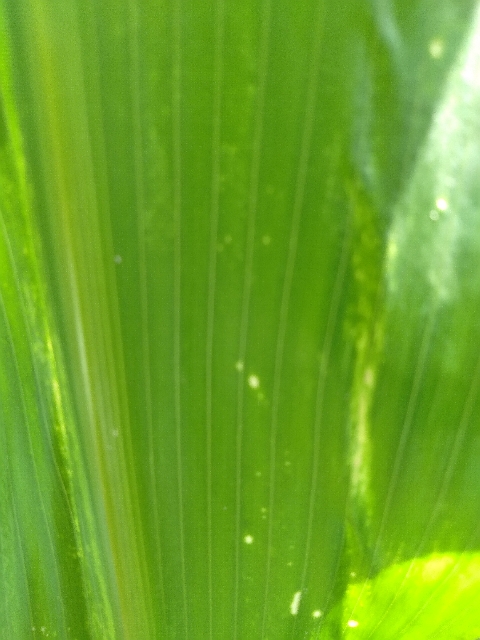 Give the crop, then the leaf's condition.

maize, maize lethal necrosis
